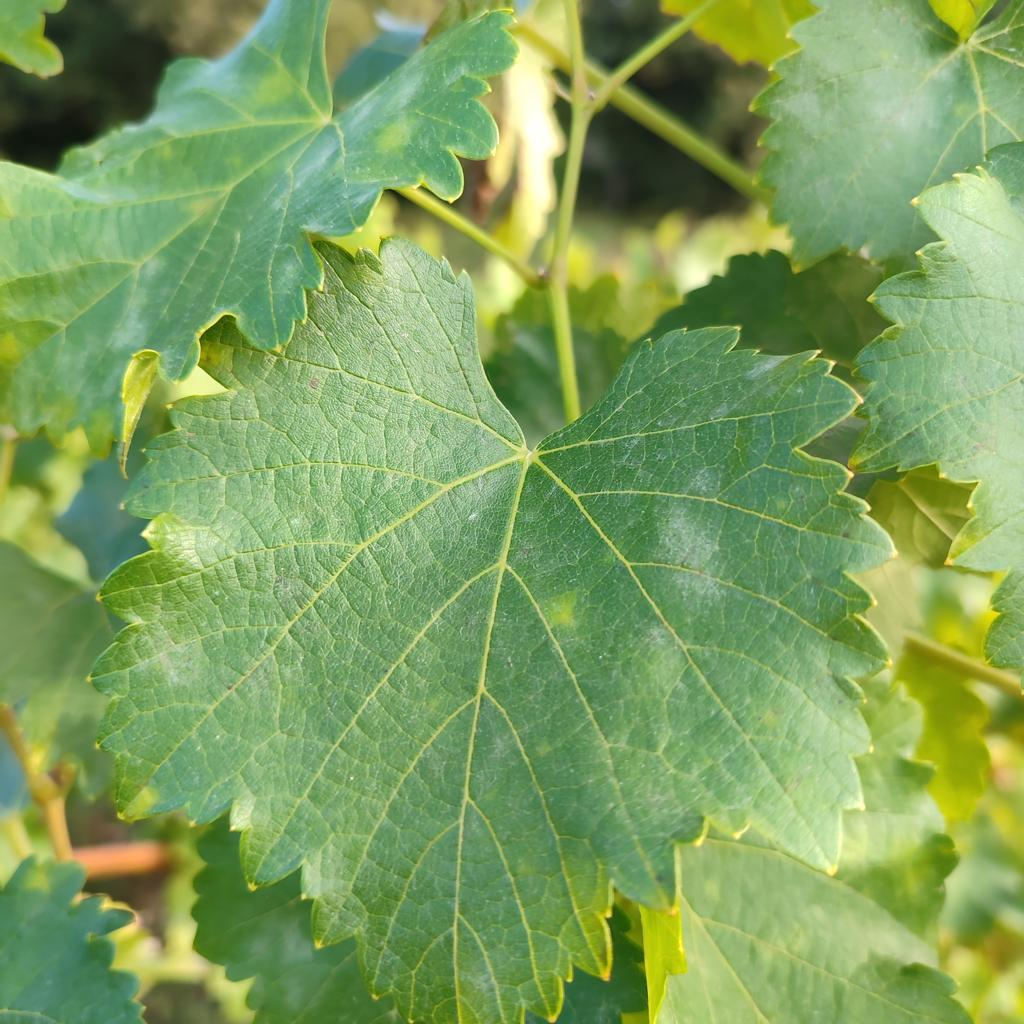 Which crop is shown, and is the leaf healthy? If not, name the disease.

grapevine, powdery mildew
